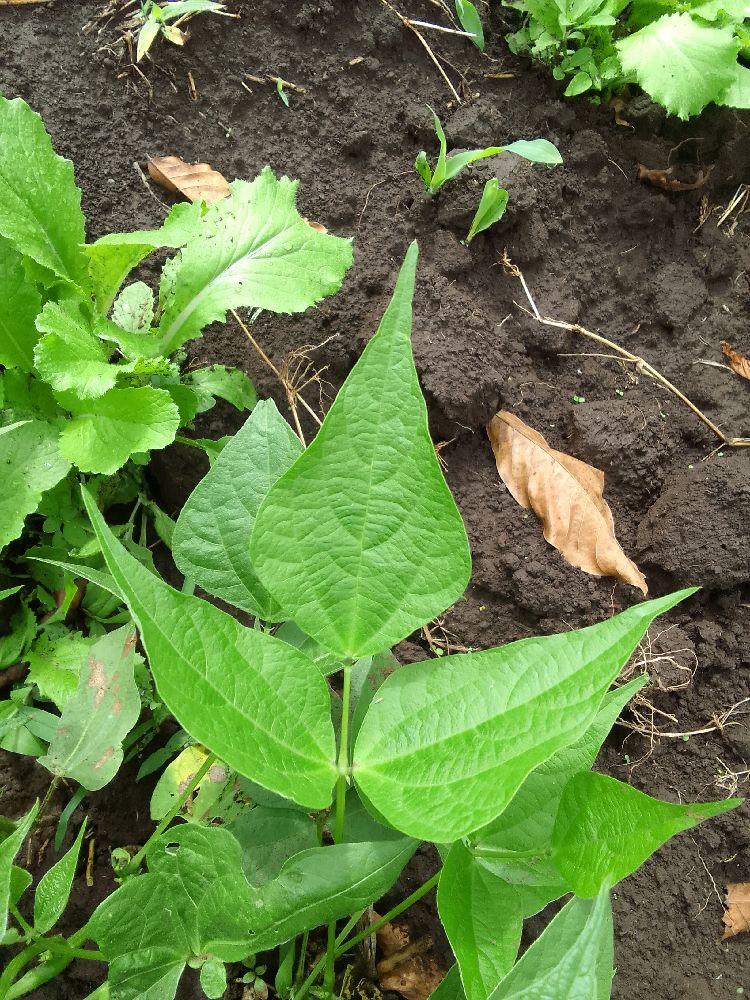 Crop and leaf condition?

common bean, healthy
